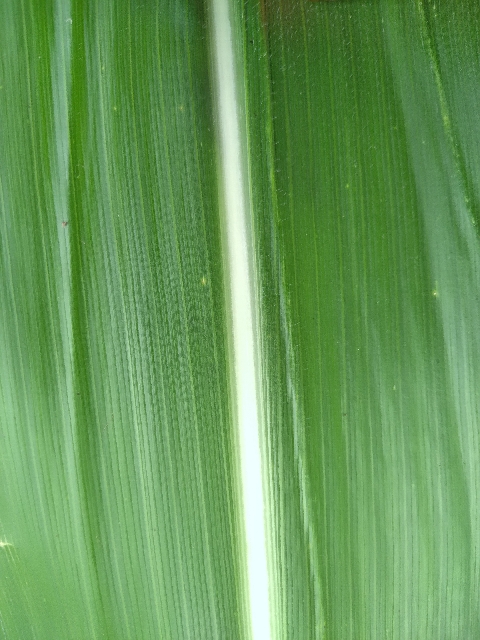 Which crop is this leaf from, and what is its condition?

maize, healthy
